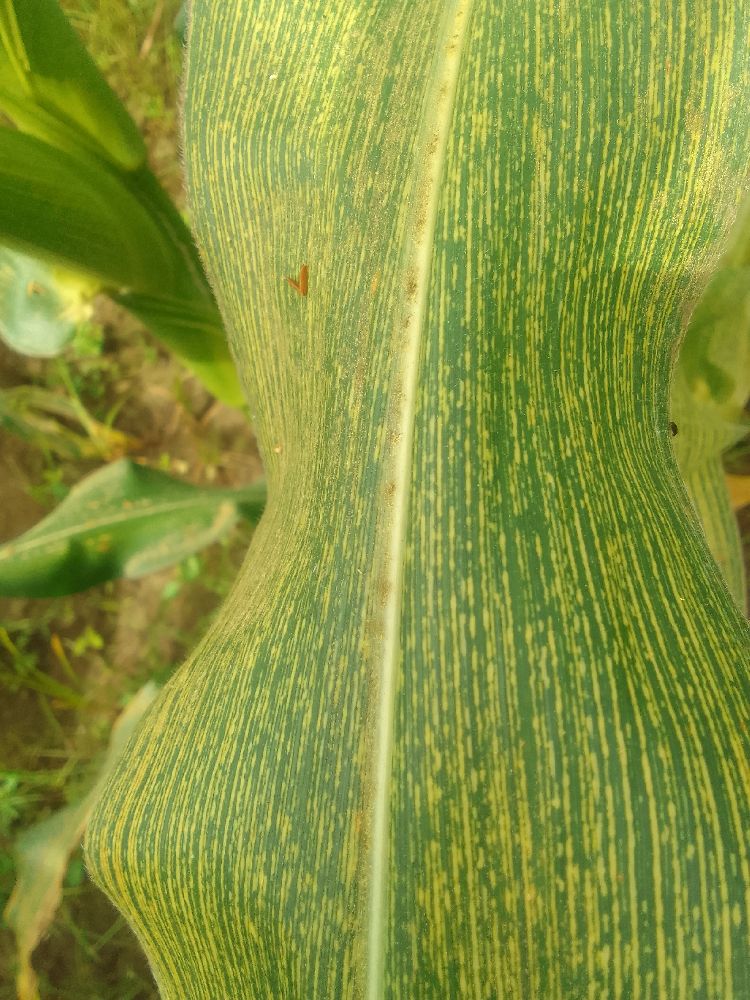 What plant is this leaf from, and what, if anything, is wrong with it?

maize, maize streak virus
